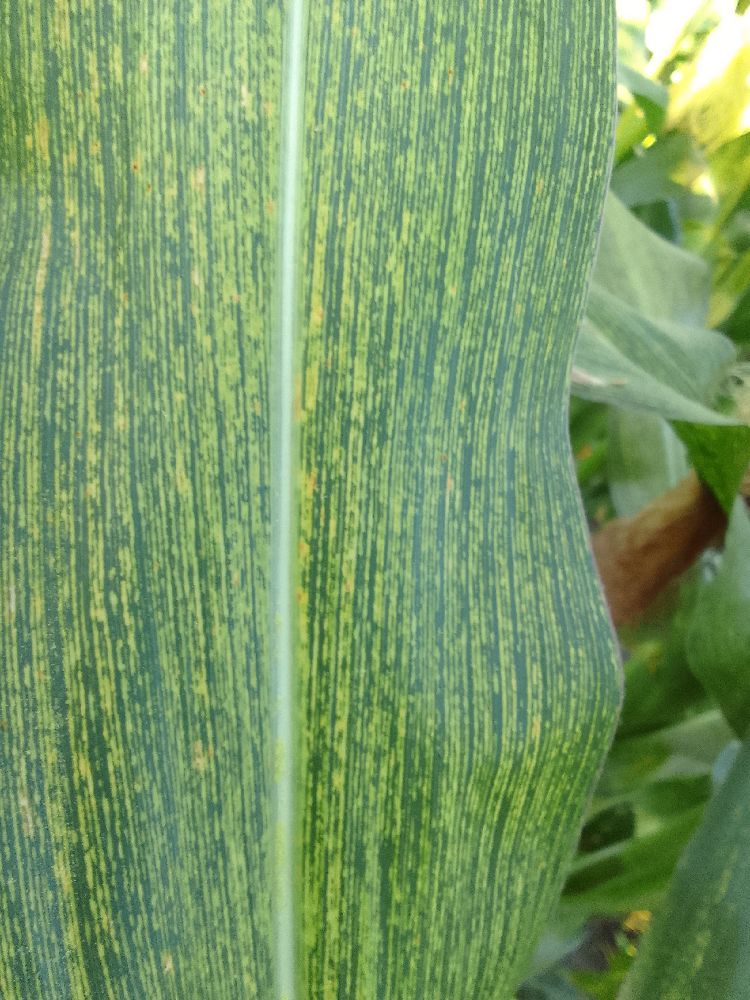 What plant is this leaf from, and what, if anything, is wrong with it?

maize, maize streak virus
